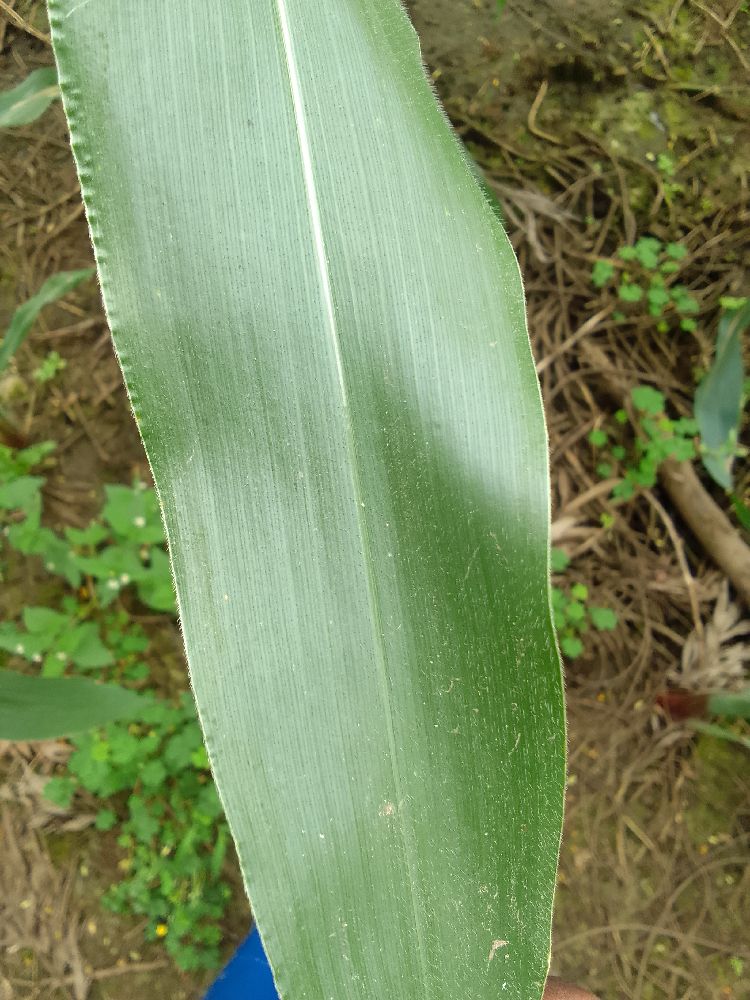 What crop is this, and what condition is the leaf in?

maize, healthy
